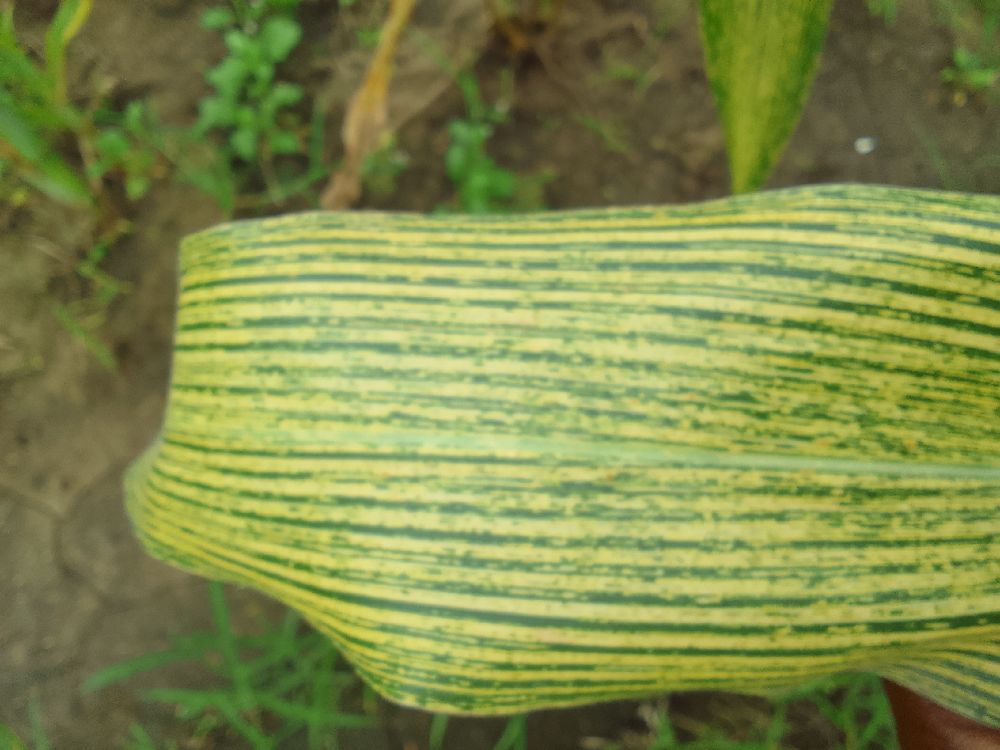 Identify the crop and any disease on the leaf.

maize, maize streak virus
